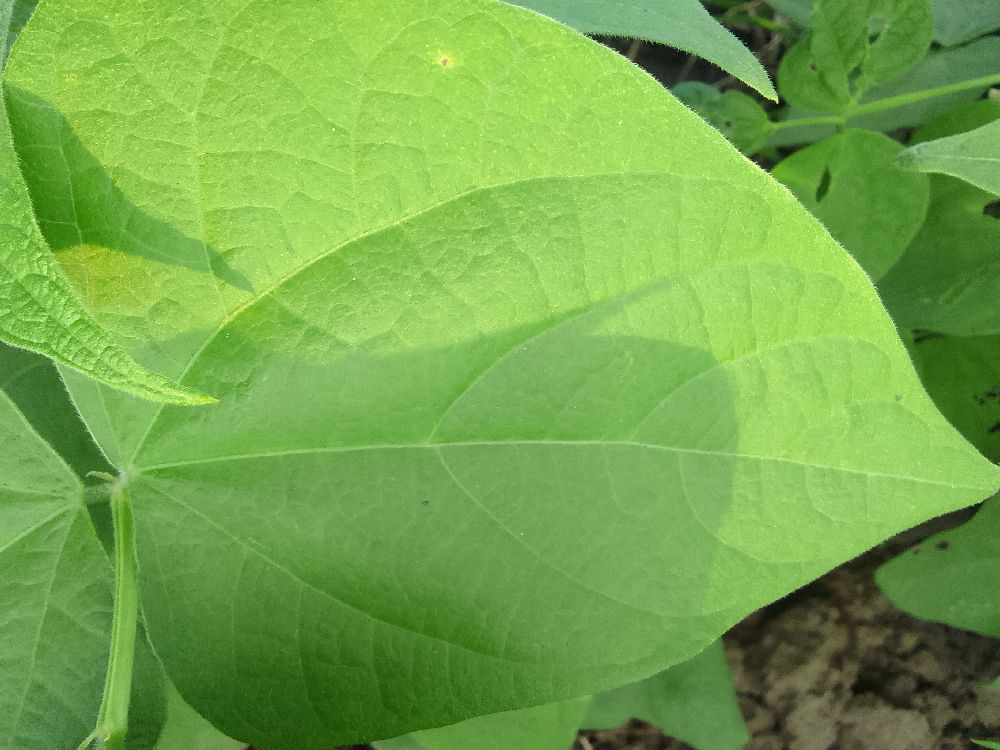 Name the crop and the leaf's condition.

common bean, healthy
